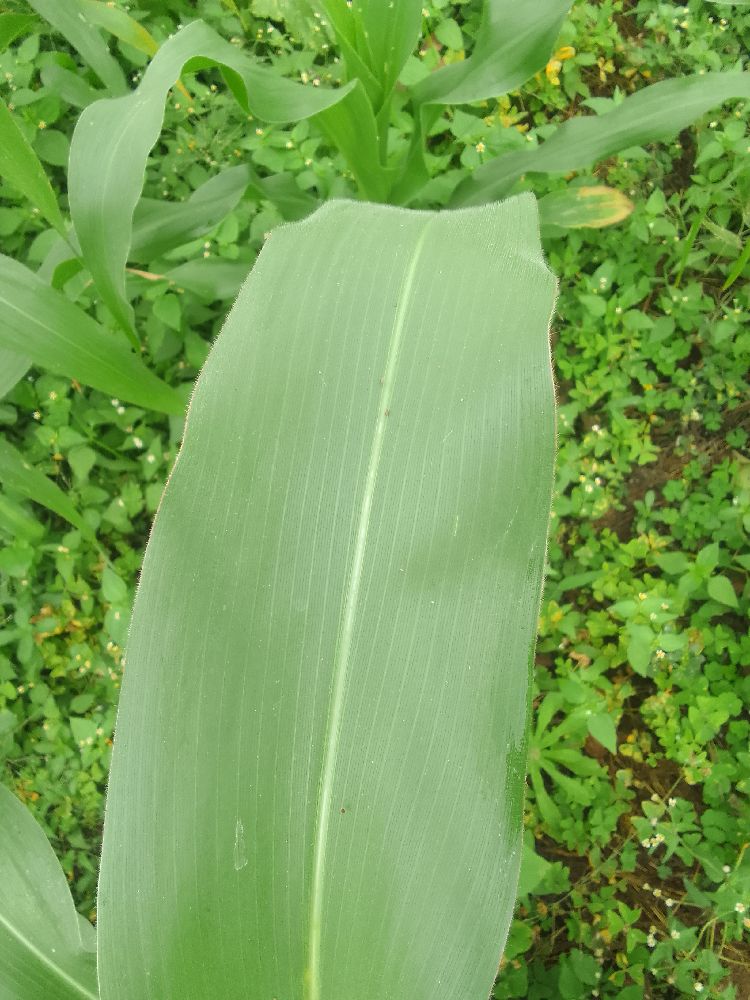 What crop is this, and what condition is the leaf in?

maize, healthy
